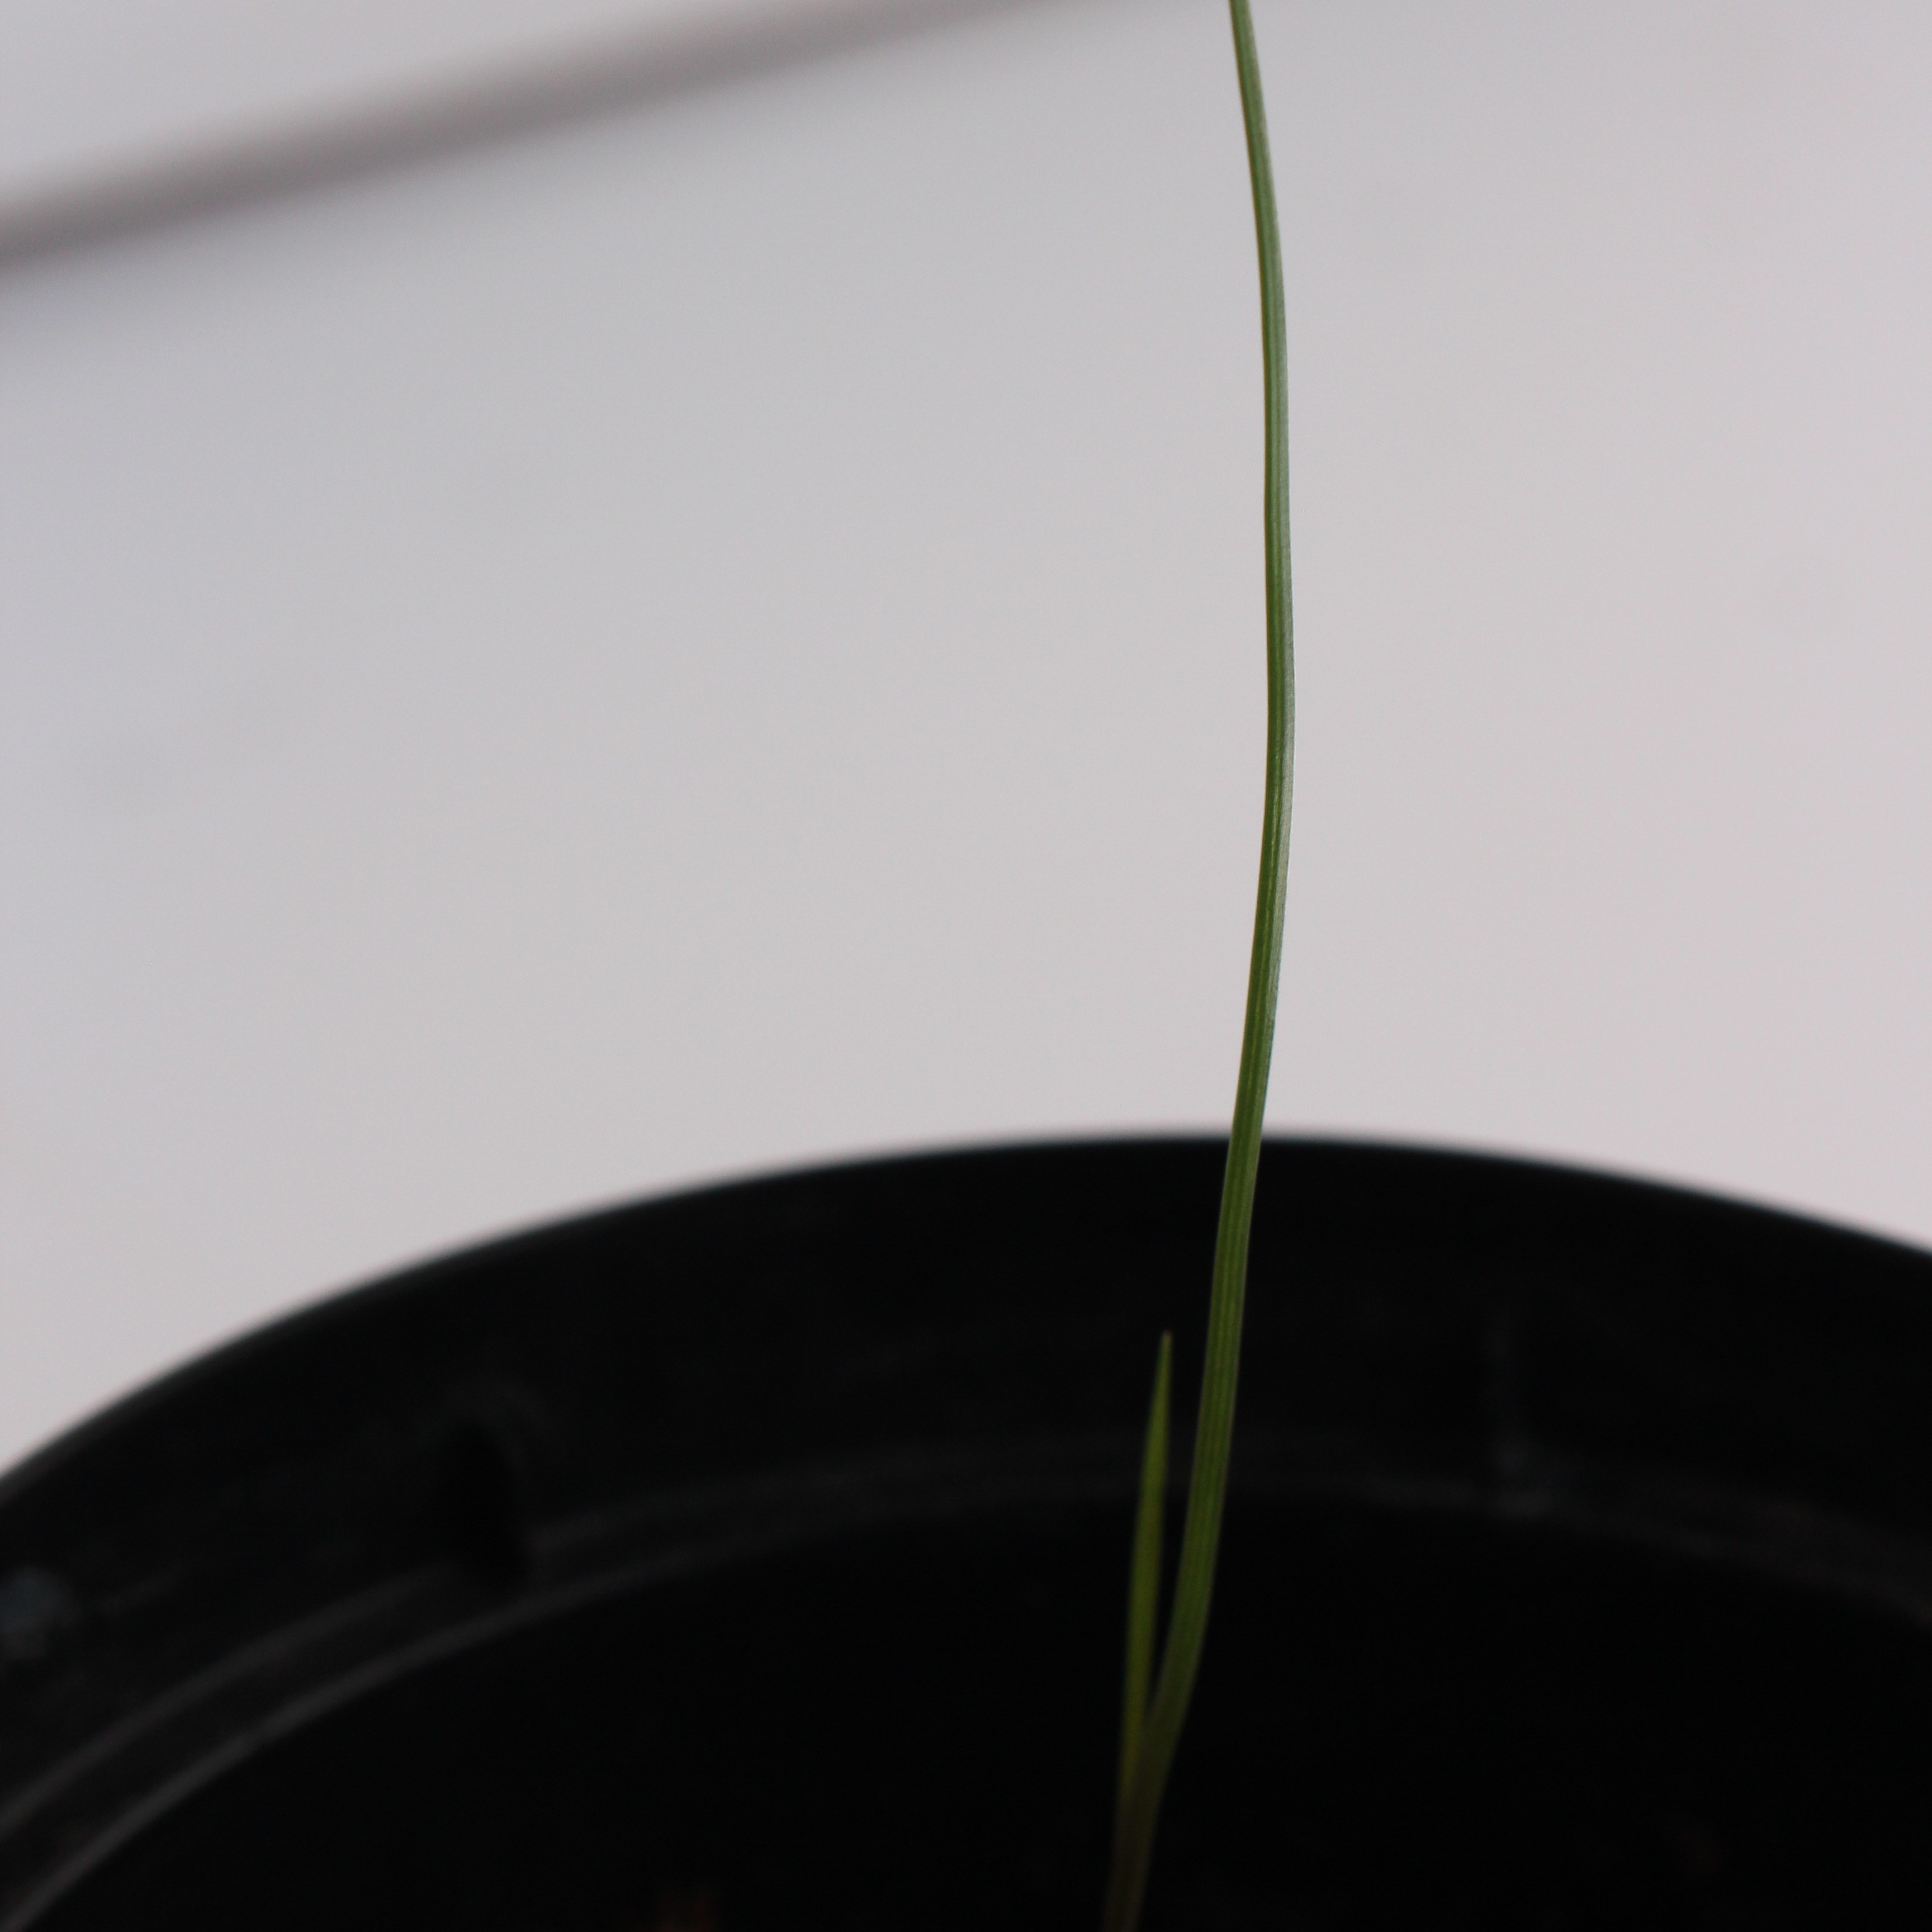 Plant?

Lolium multiflorum
